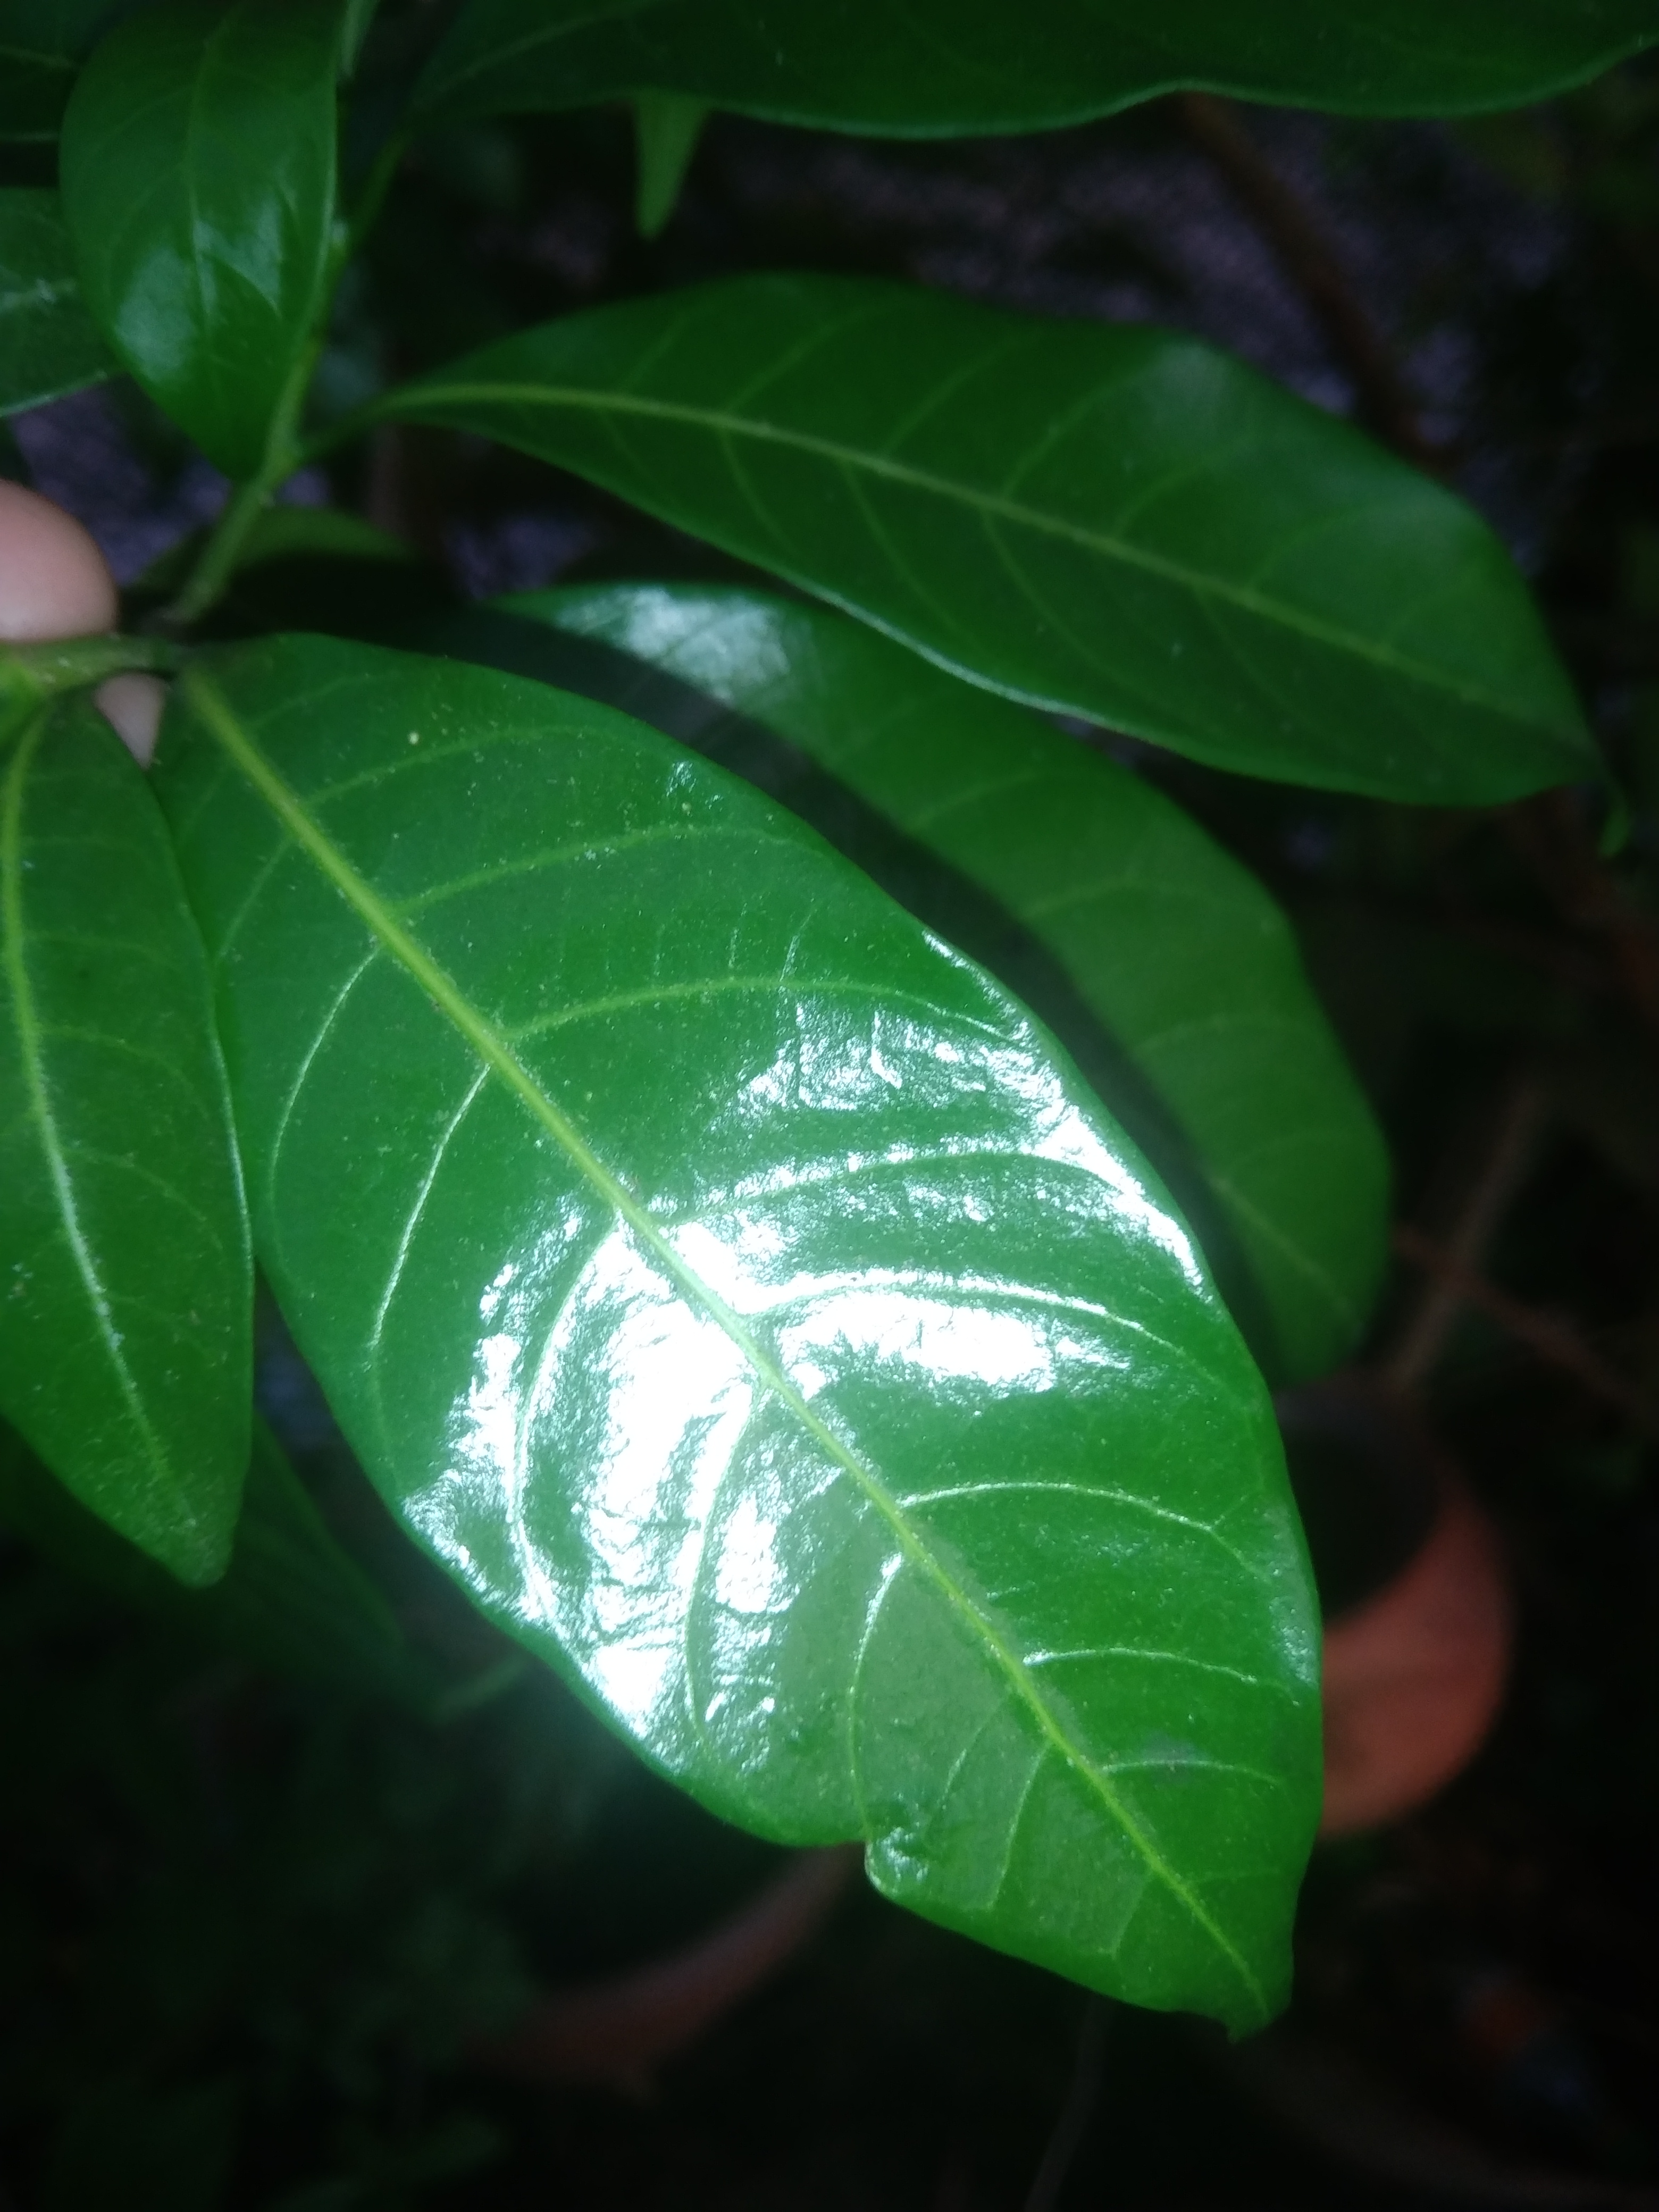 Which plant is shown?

togor
